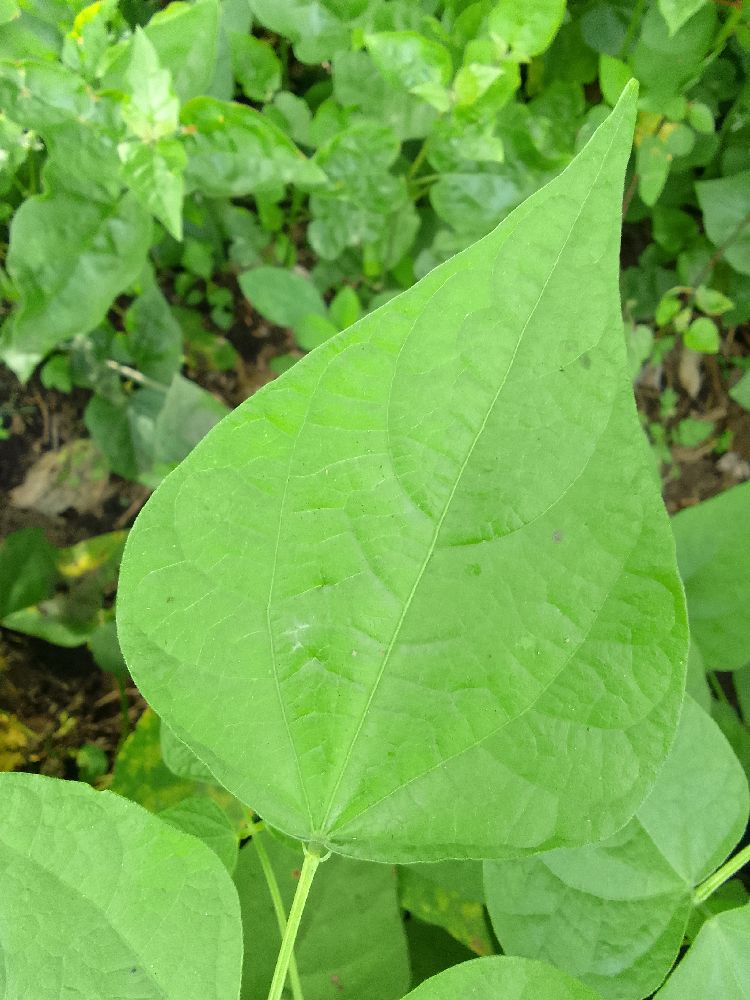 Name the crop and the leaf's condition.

common bean, healthy
